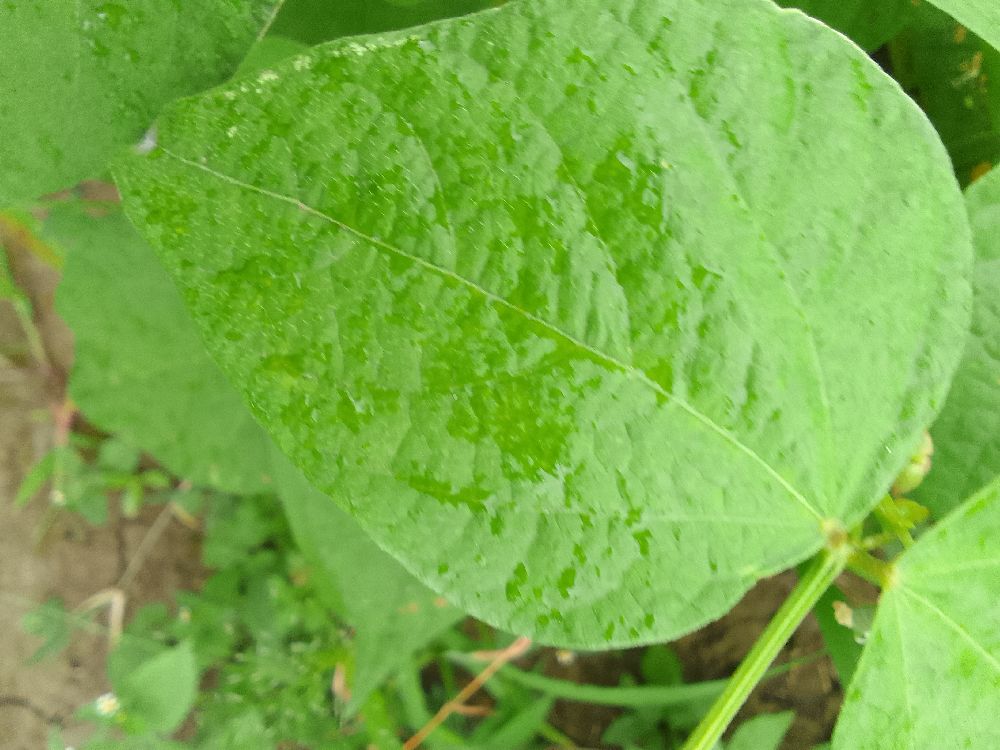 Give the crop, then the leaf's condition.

common bean, healthy
